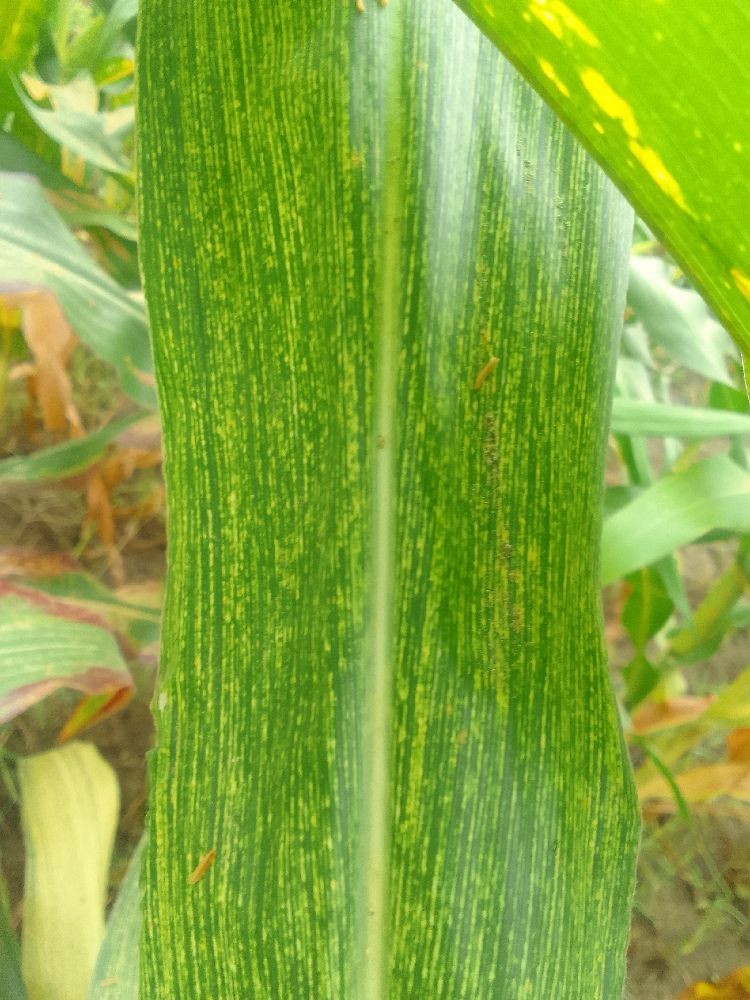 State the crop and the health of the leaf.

maize, maize streak virus
